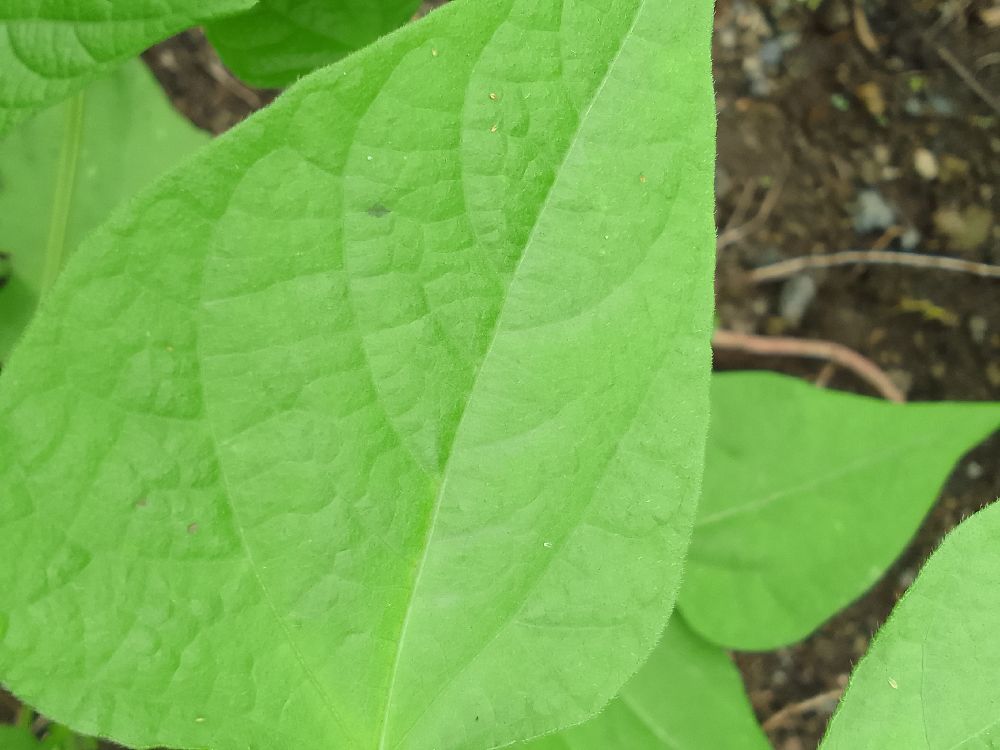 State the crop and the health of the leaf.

common bean, healthy
